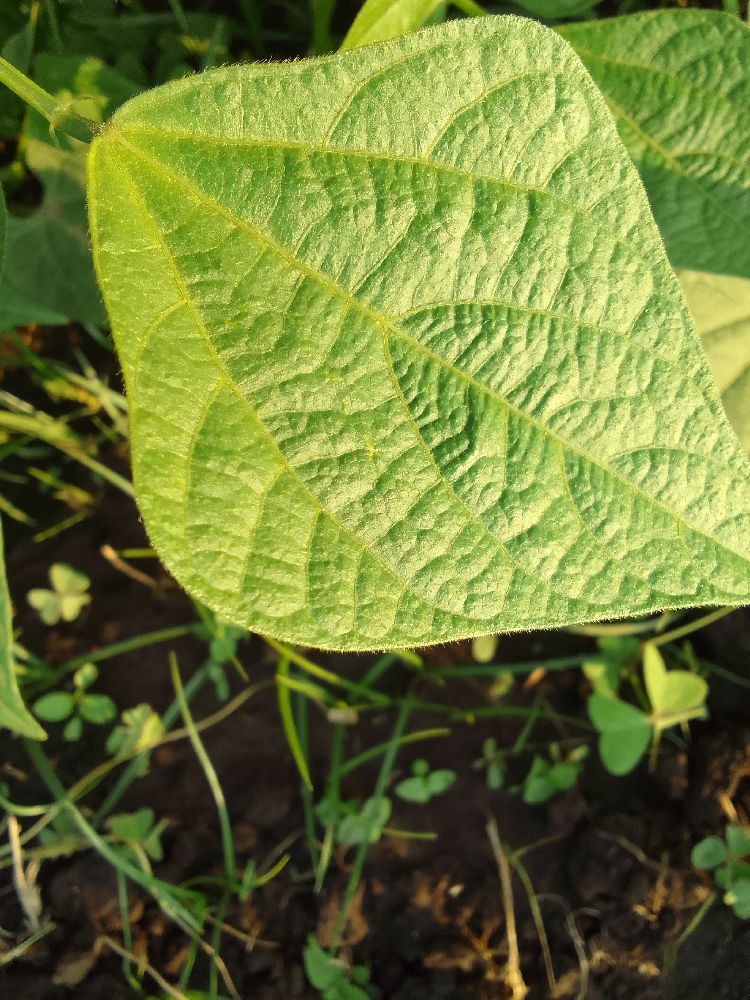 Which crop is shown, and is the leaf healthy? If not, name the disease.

common bean, healthy
